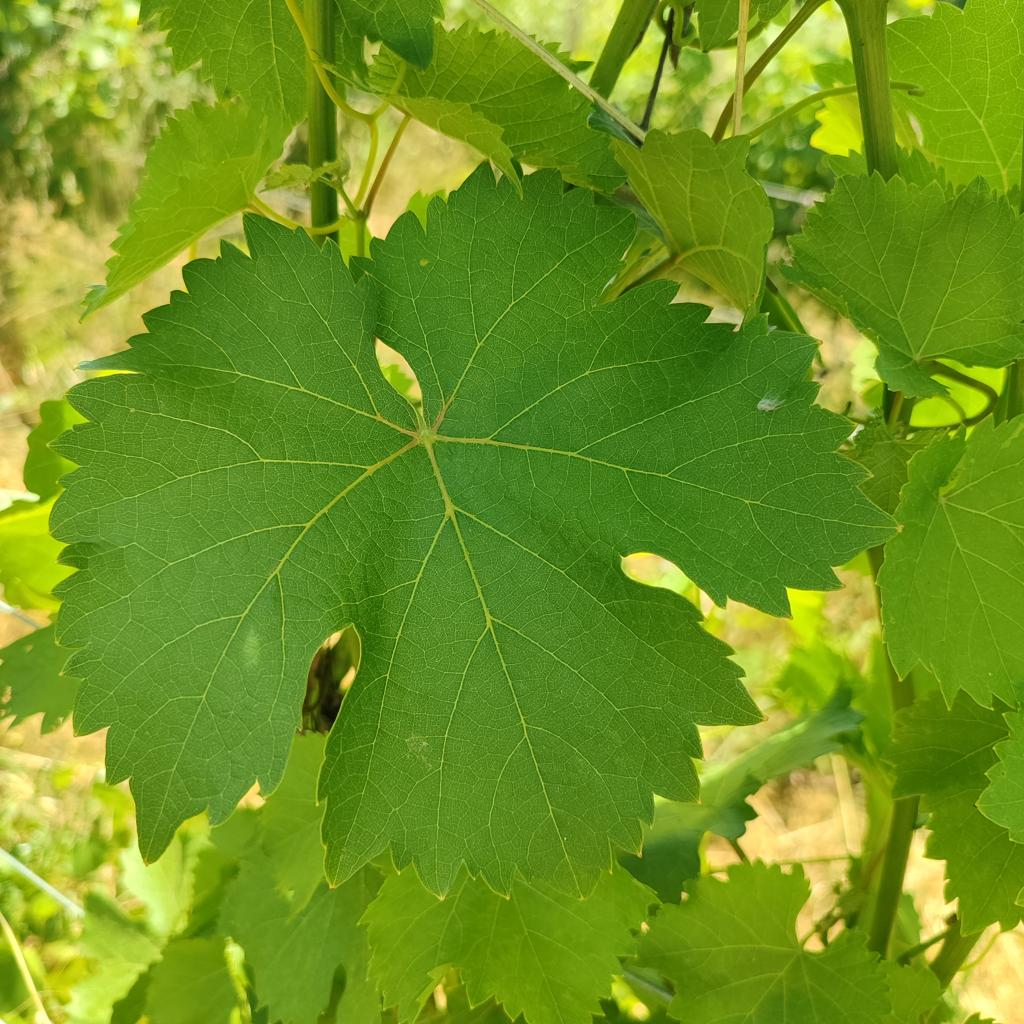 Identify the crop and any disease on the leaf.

grapevine, healthy
